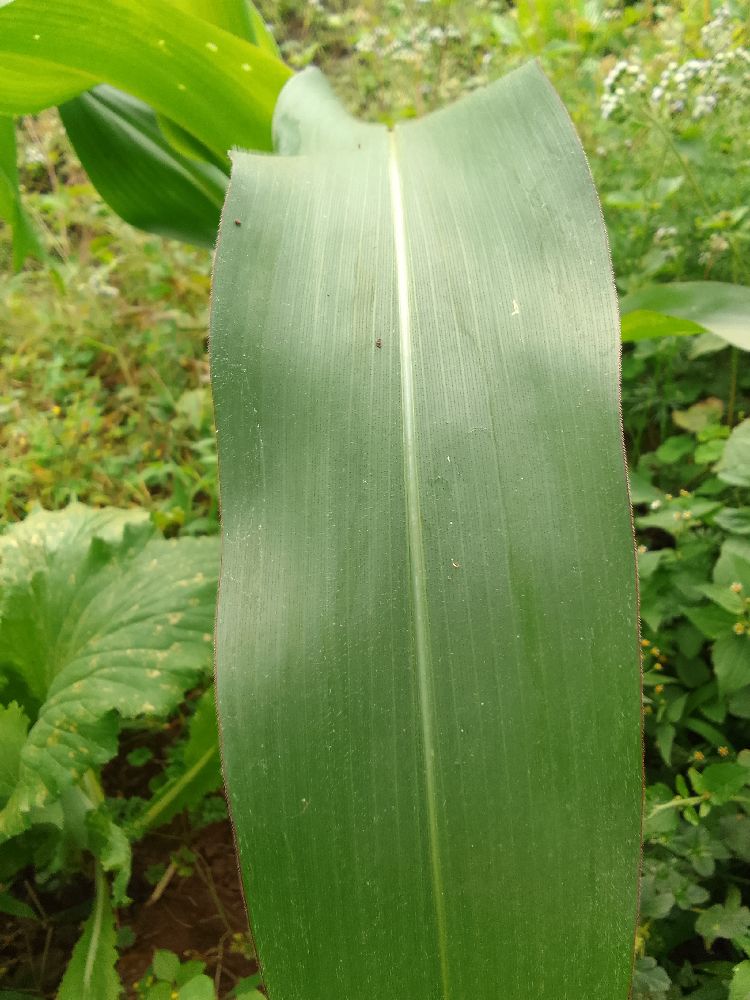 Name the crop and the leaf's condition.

maize, healthy
